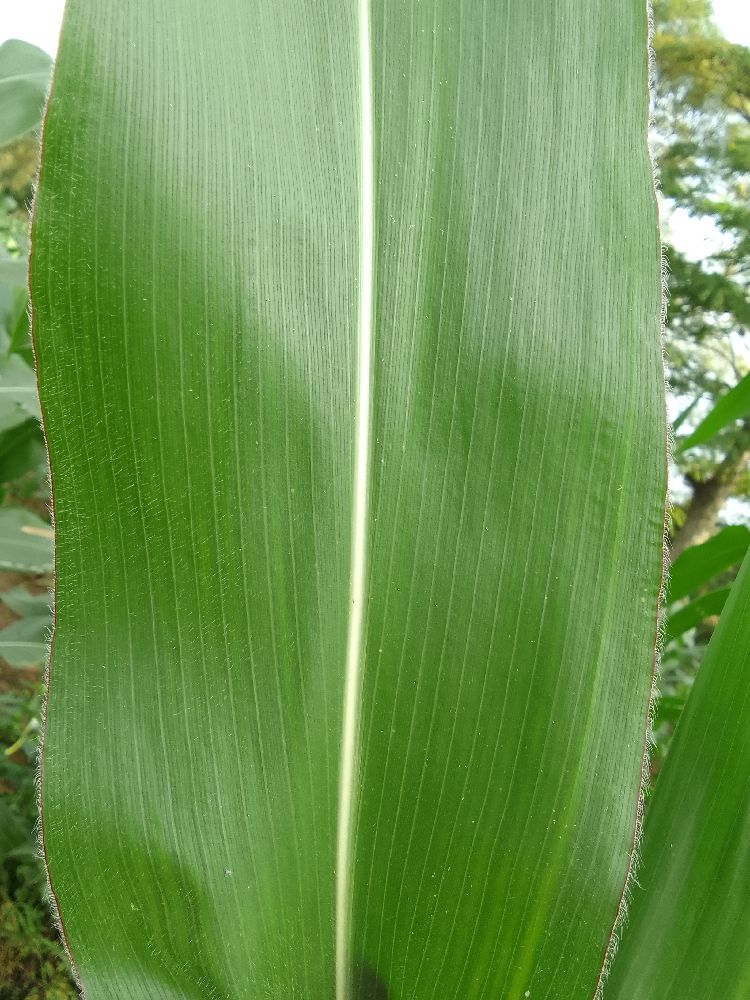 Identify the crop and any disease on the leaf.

maize, healthy
